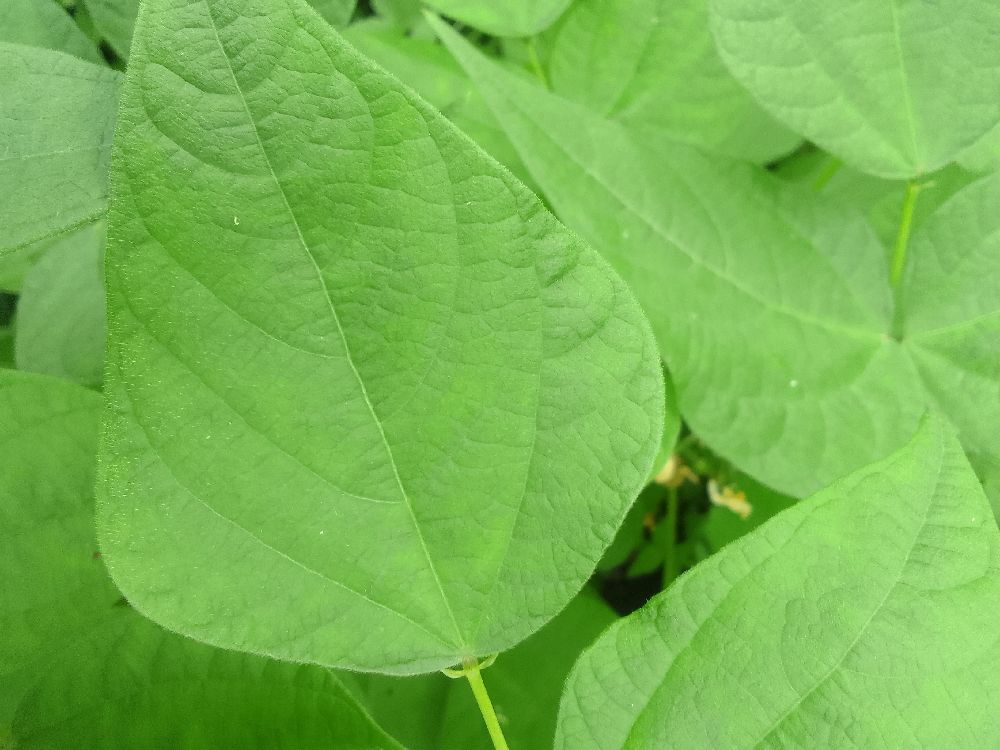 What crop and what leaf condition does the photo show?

common bean, healthy
